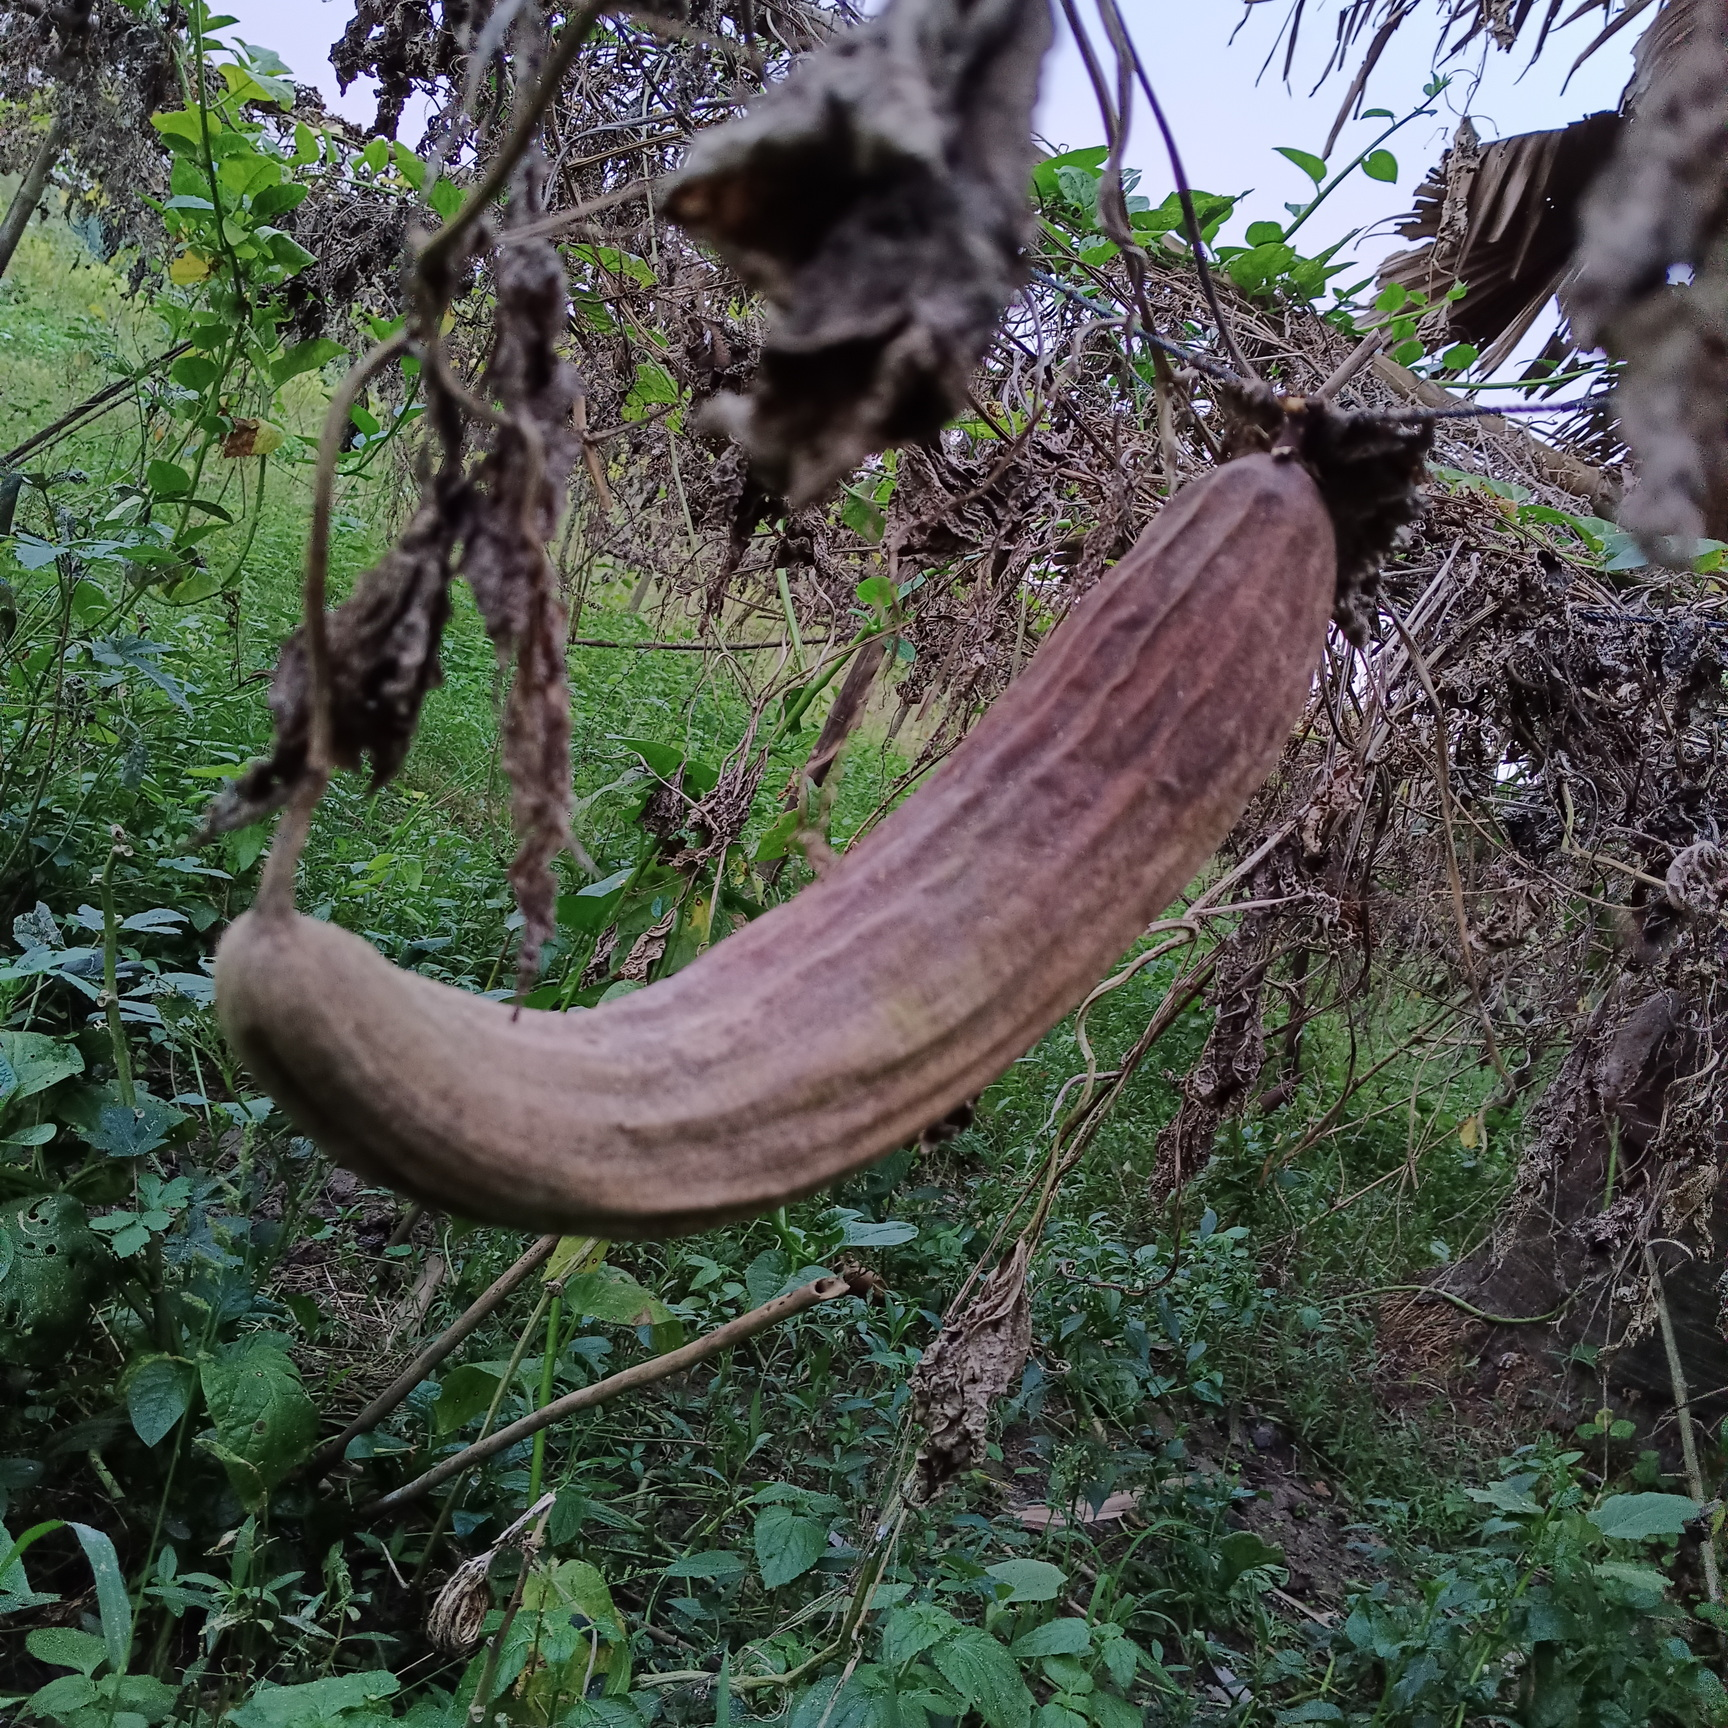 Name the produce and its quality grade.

luffa, faulty
